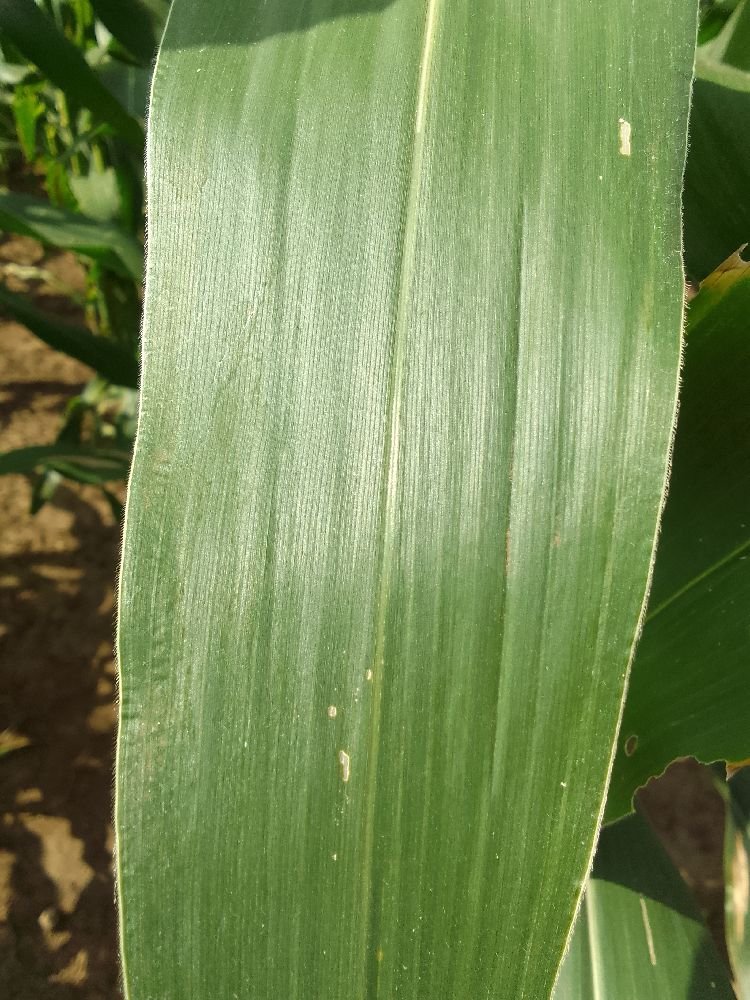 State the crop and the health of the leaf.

maize, healthy
